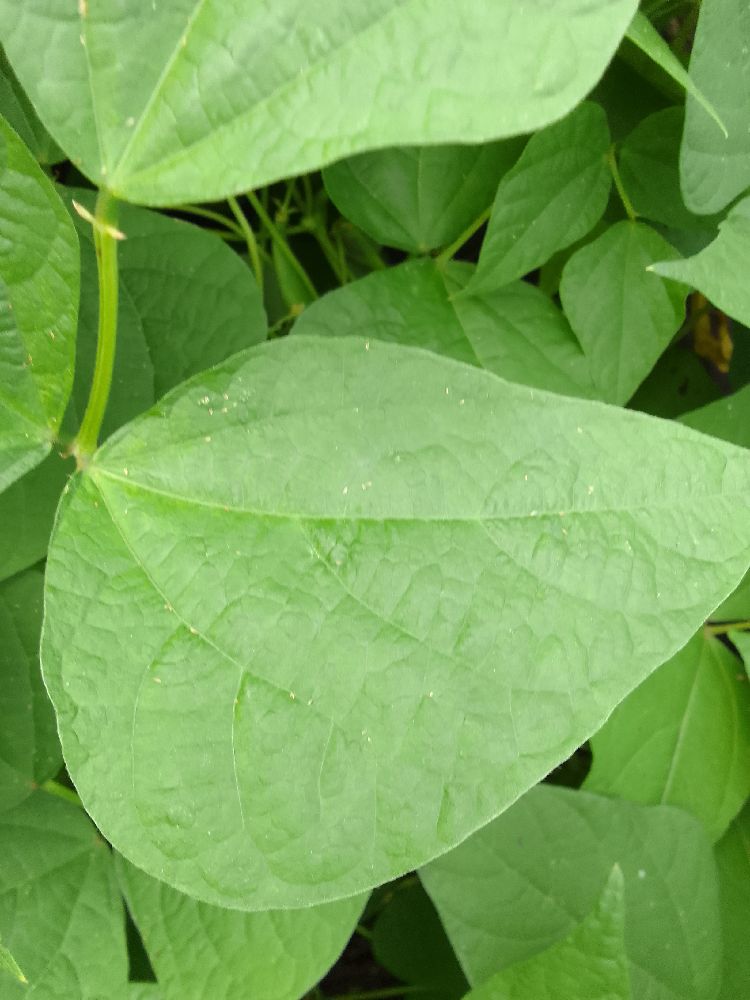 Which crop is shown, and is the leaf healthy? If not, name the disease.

common bean, healthy
